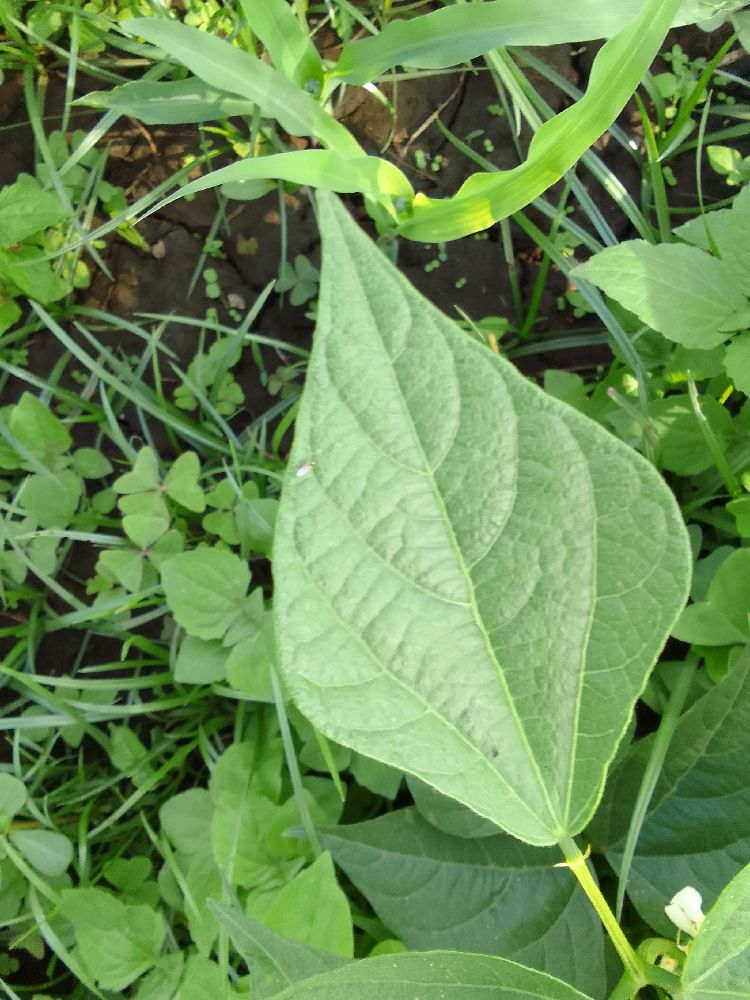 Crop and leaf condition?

common bean, healthy
